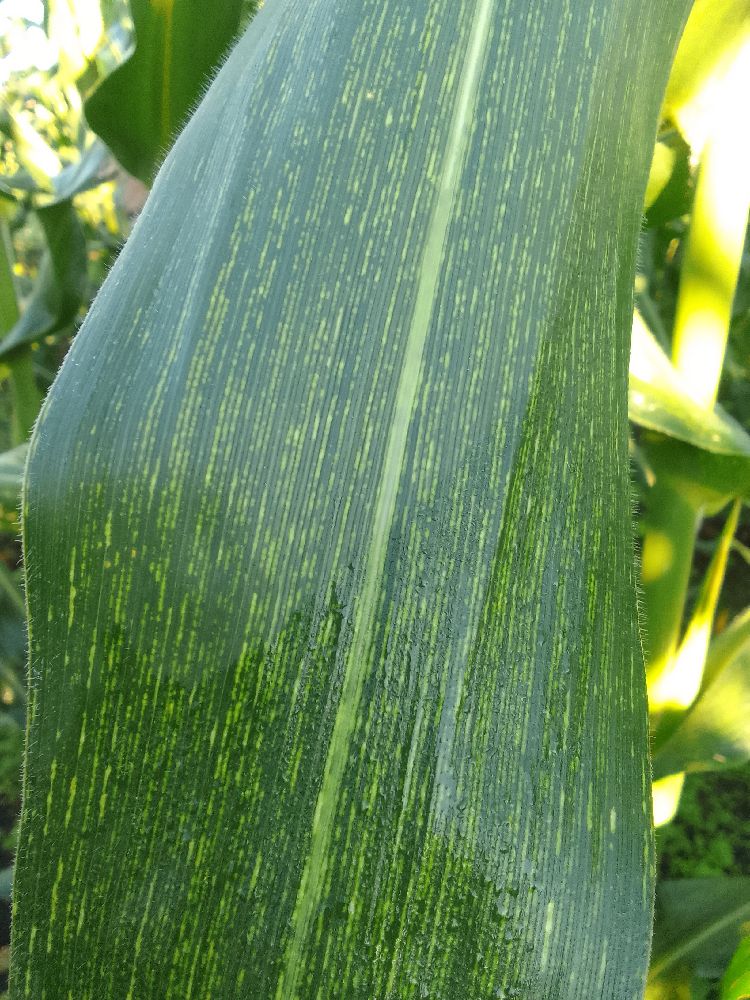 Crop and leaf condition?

maize, maize streak virus
